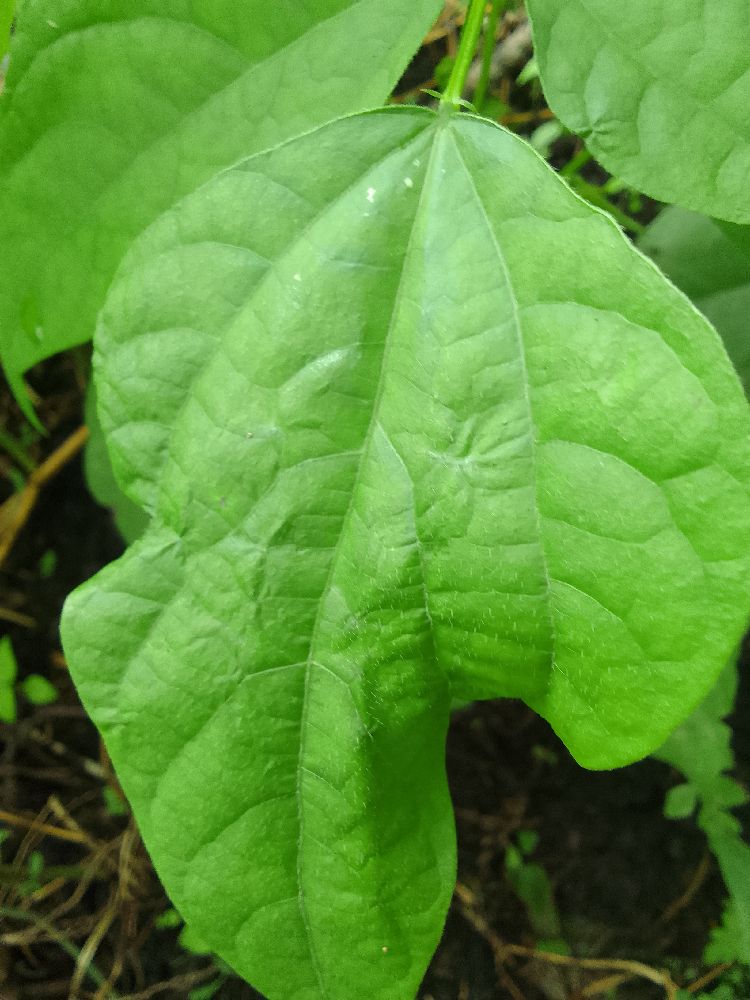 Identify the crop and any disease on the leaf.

common bean, healthy
